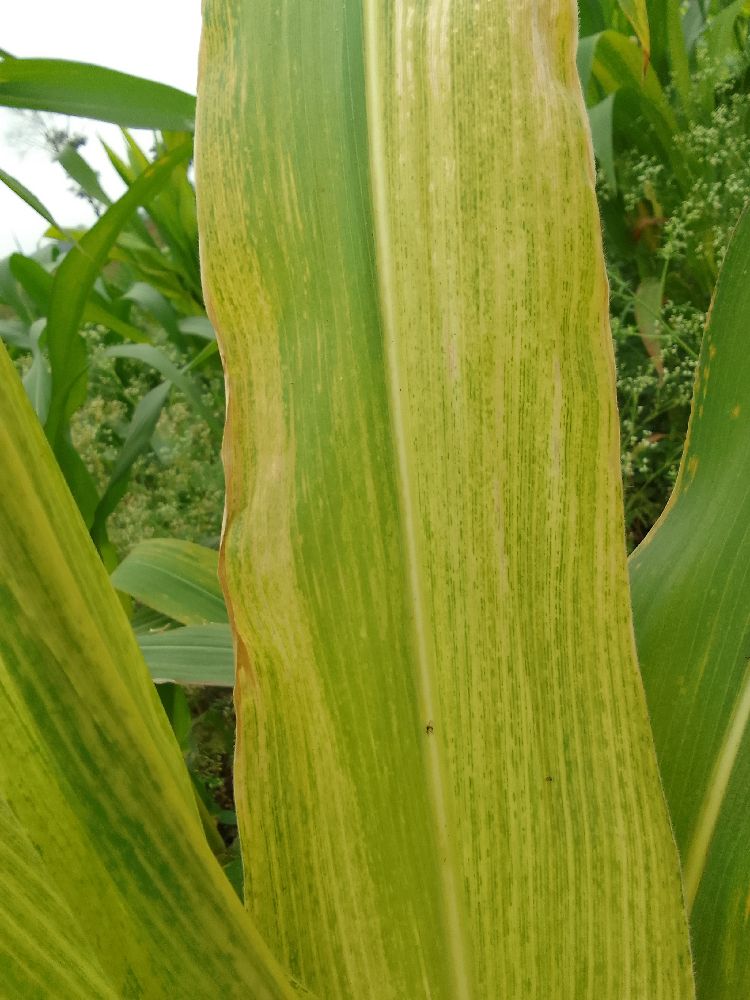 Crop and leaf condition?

maize, maize lethal necrosis
